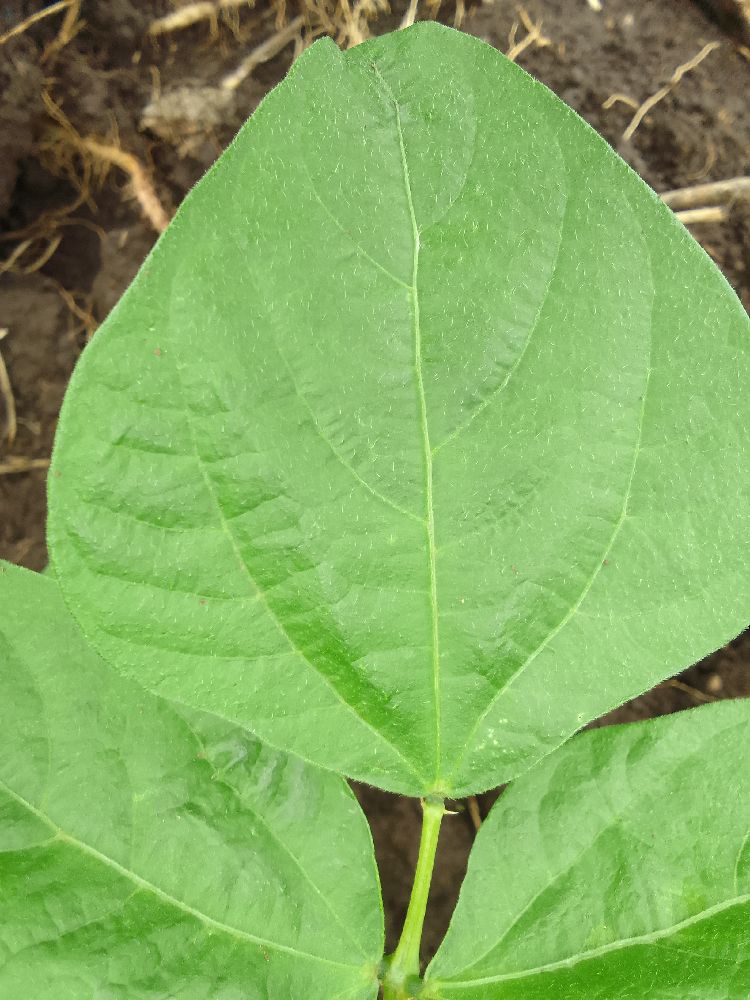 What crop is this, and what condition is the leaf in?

common bean, healthy
